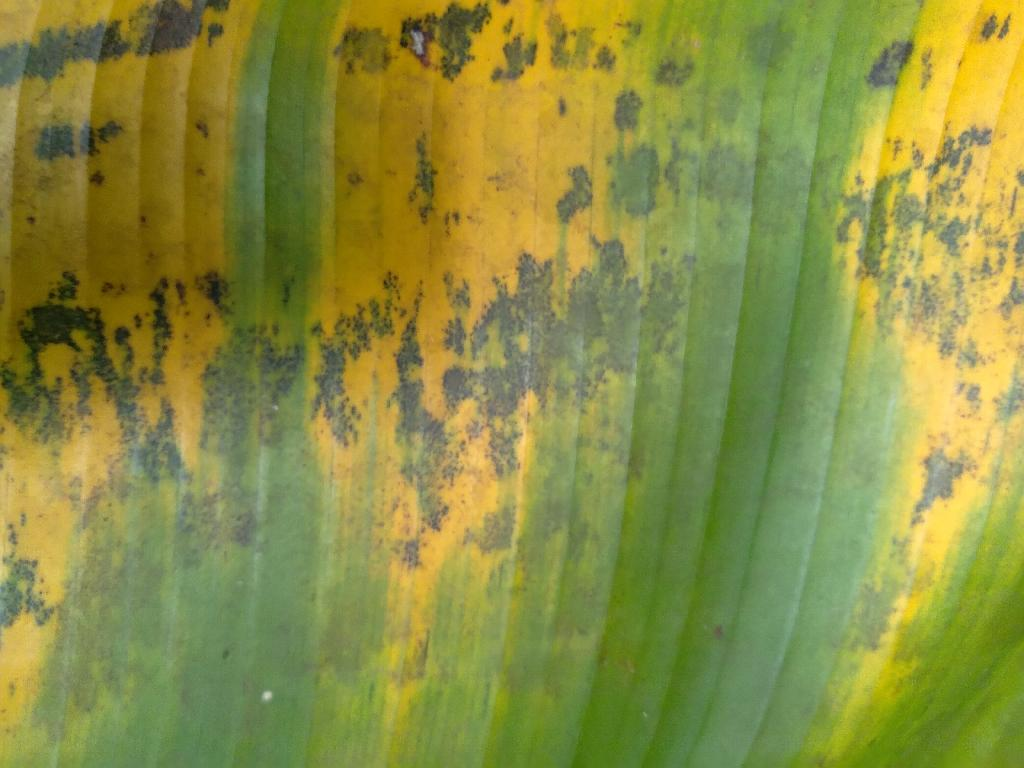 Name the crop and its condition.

banana, black sigatoka
